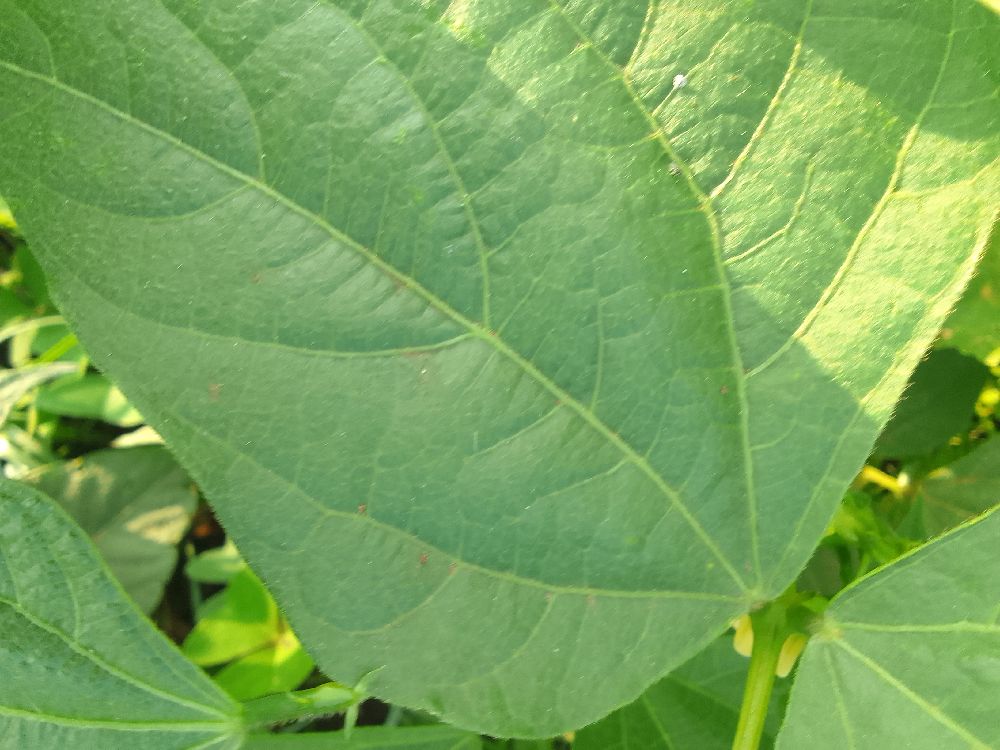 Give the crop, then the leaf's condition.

common bean, healthy
